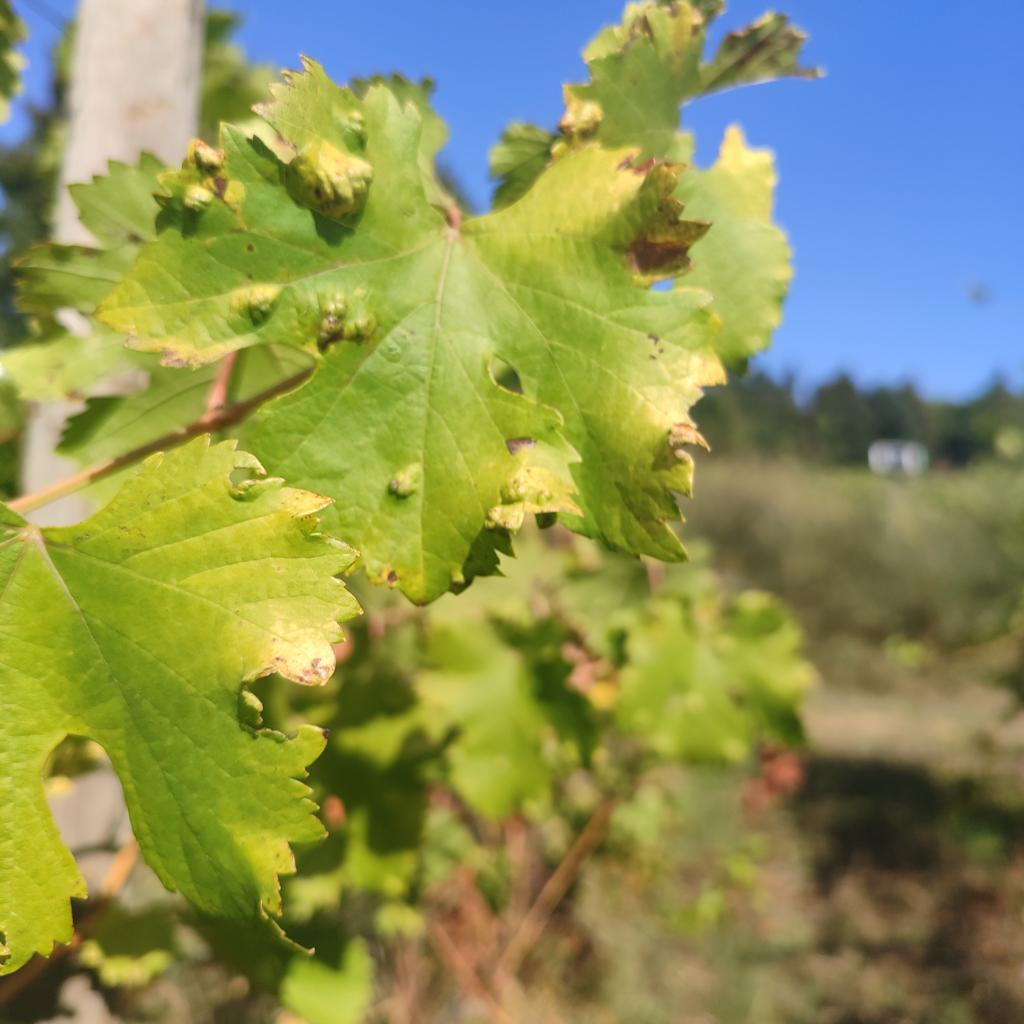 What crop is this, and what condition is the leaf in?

grapevine, erineum mite
